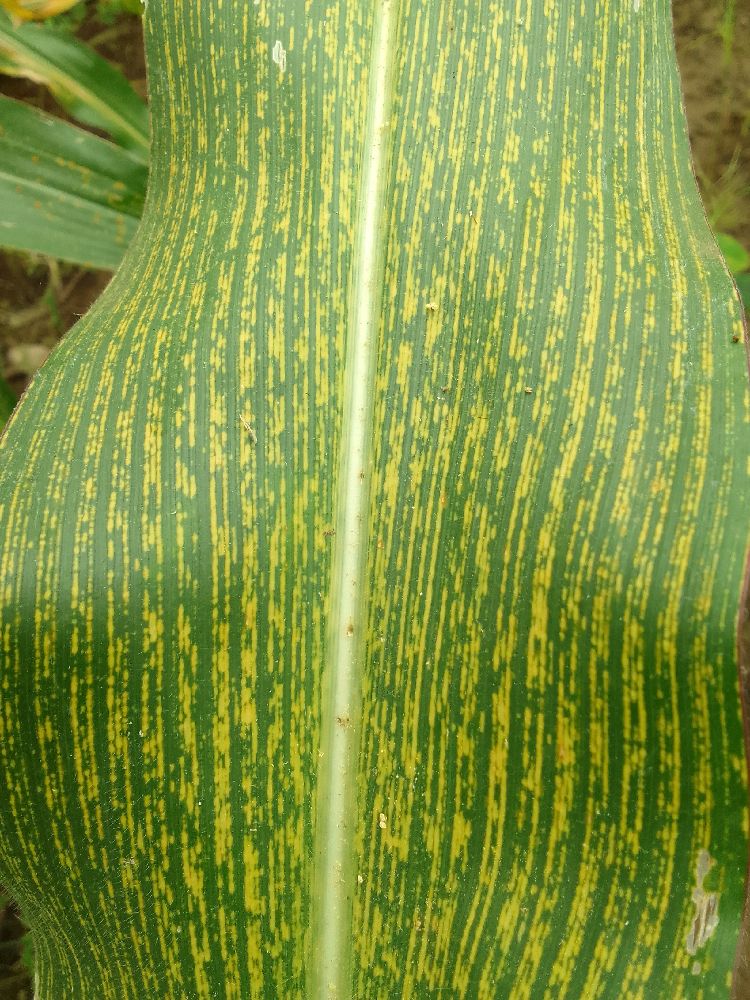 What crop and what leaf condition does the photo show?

maize, maize streak virus
